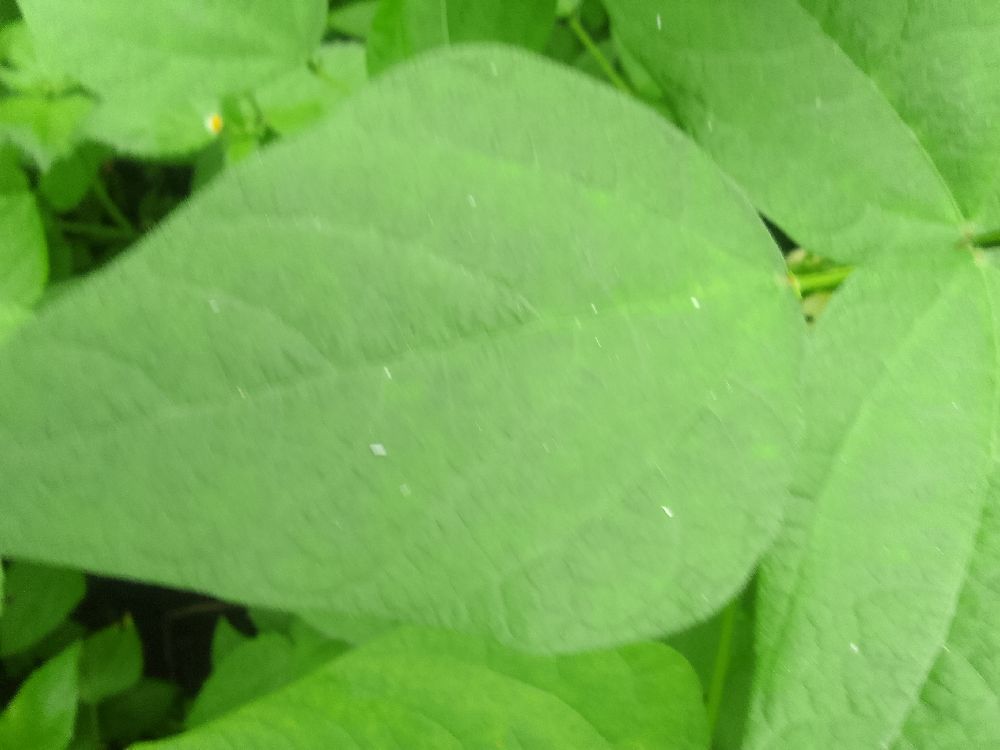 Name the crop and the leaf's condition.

common bean, healthy
